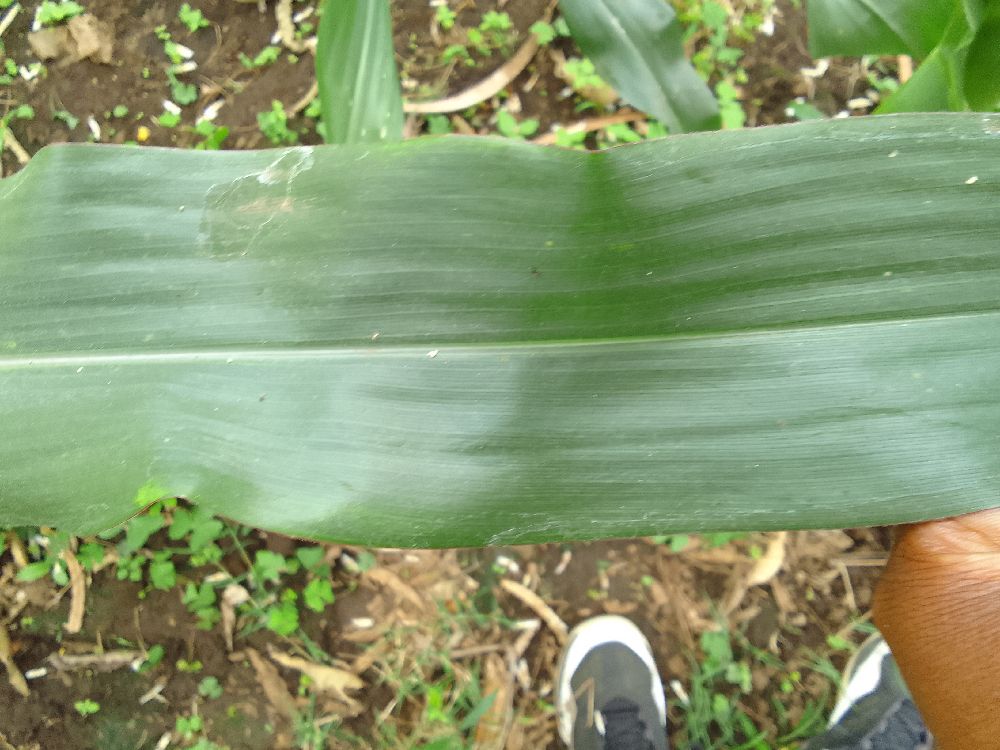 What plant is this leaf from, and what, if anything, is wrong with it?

maize, healthy
